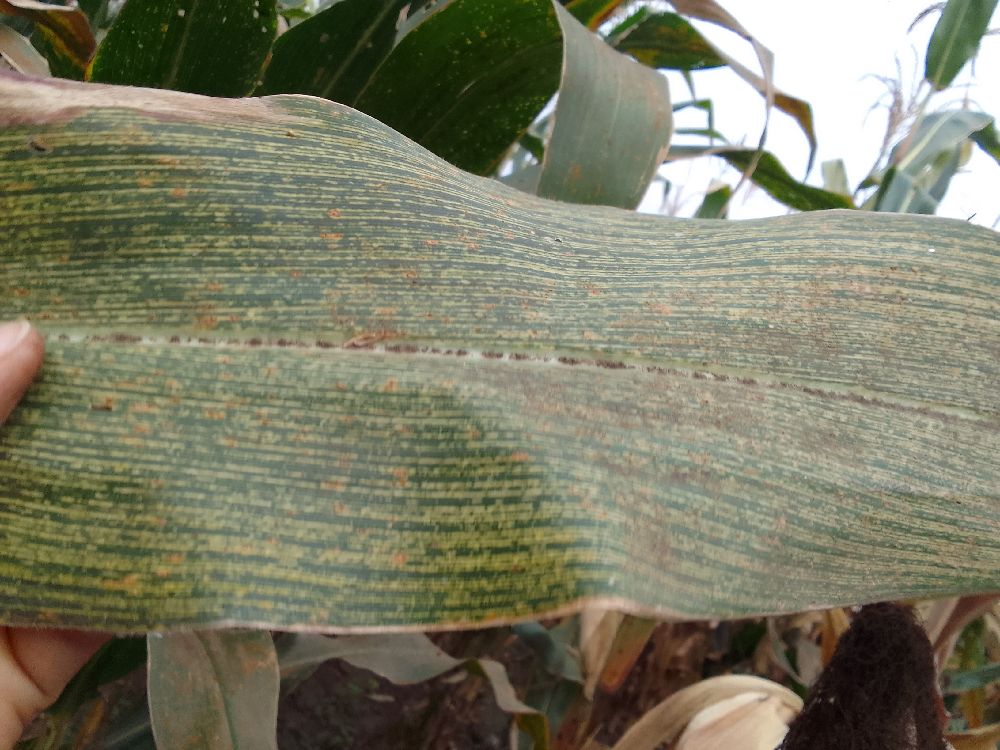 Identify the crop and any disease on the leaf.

maize, maize streak virus
